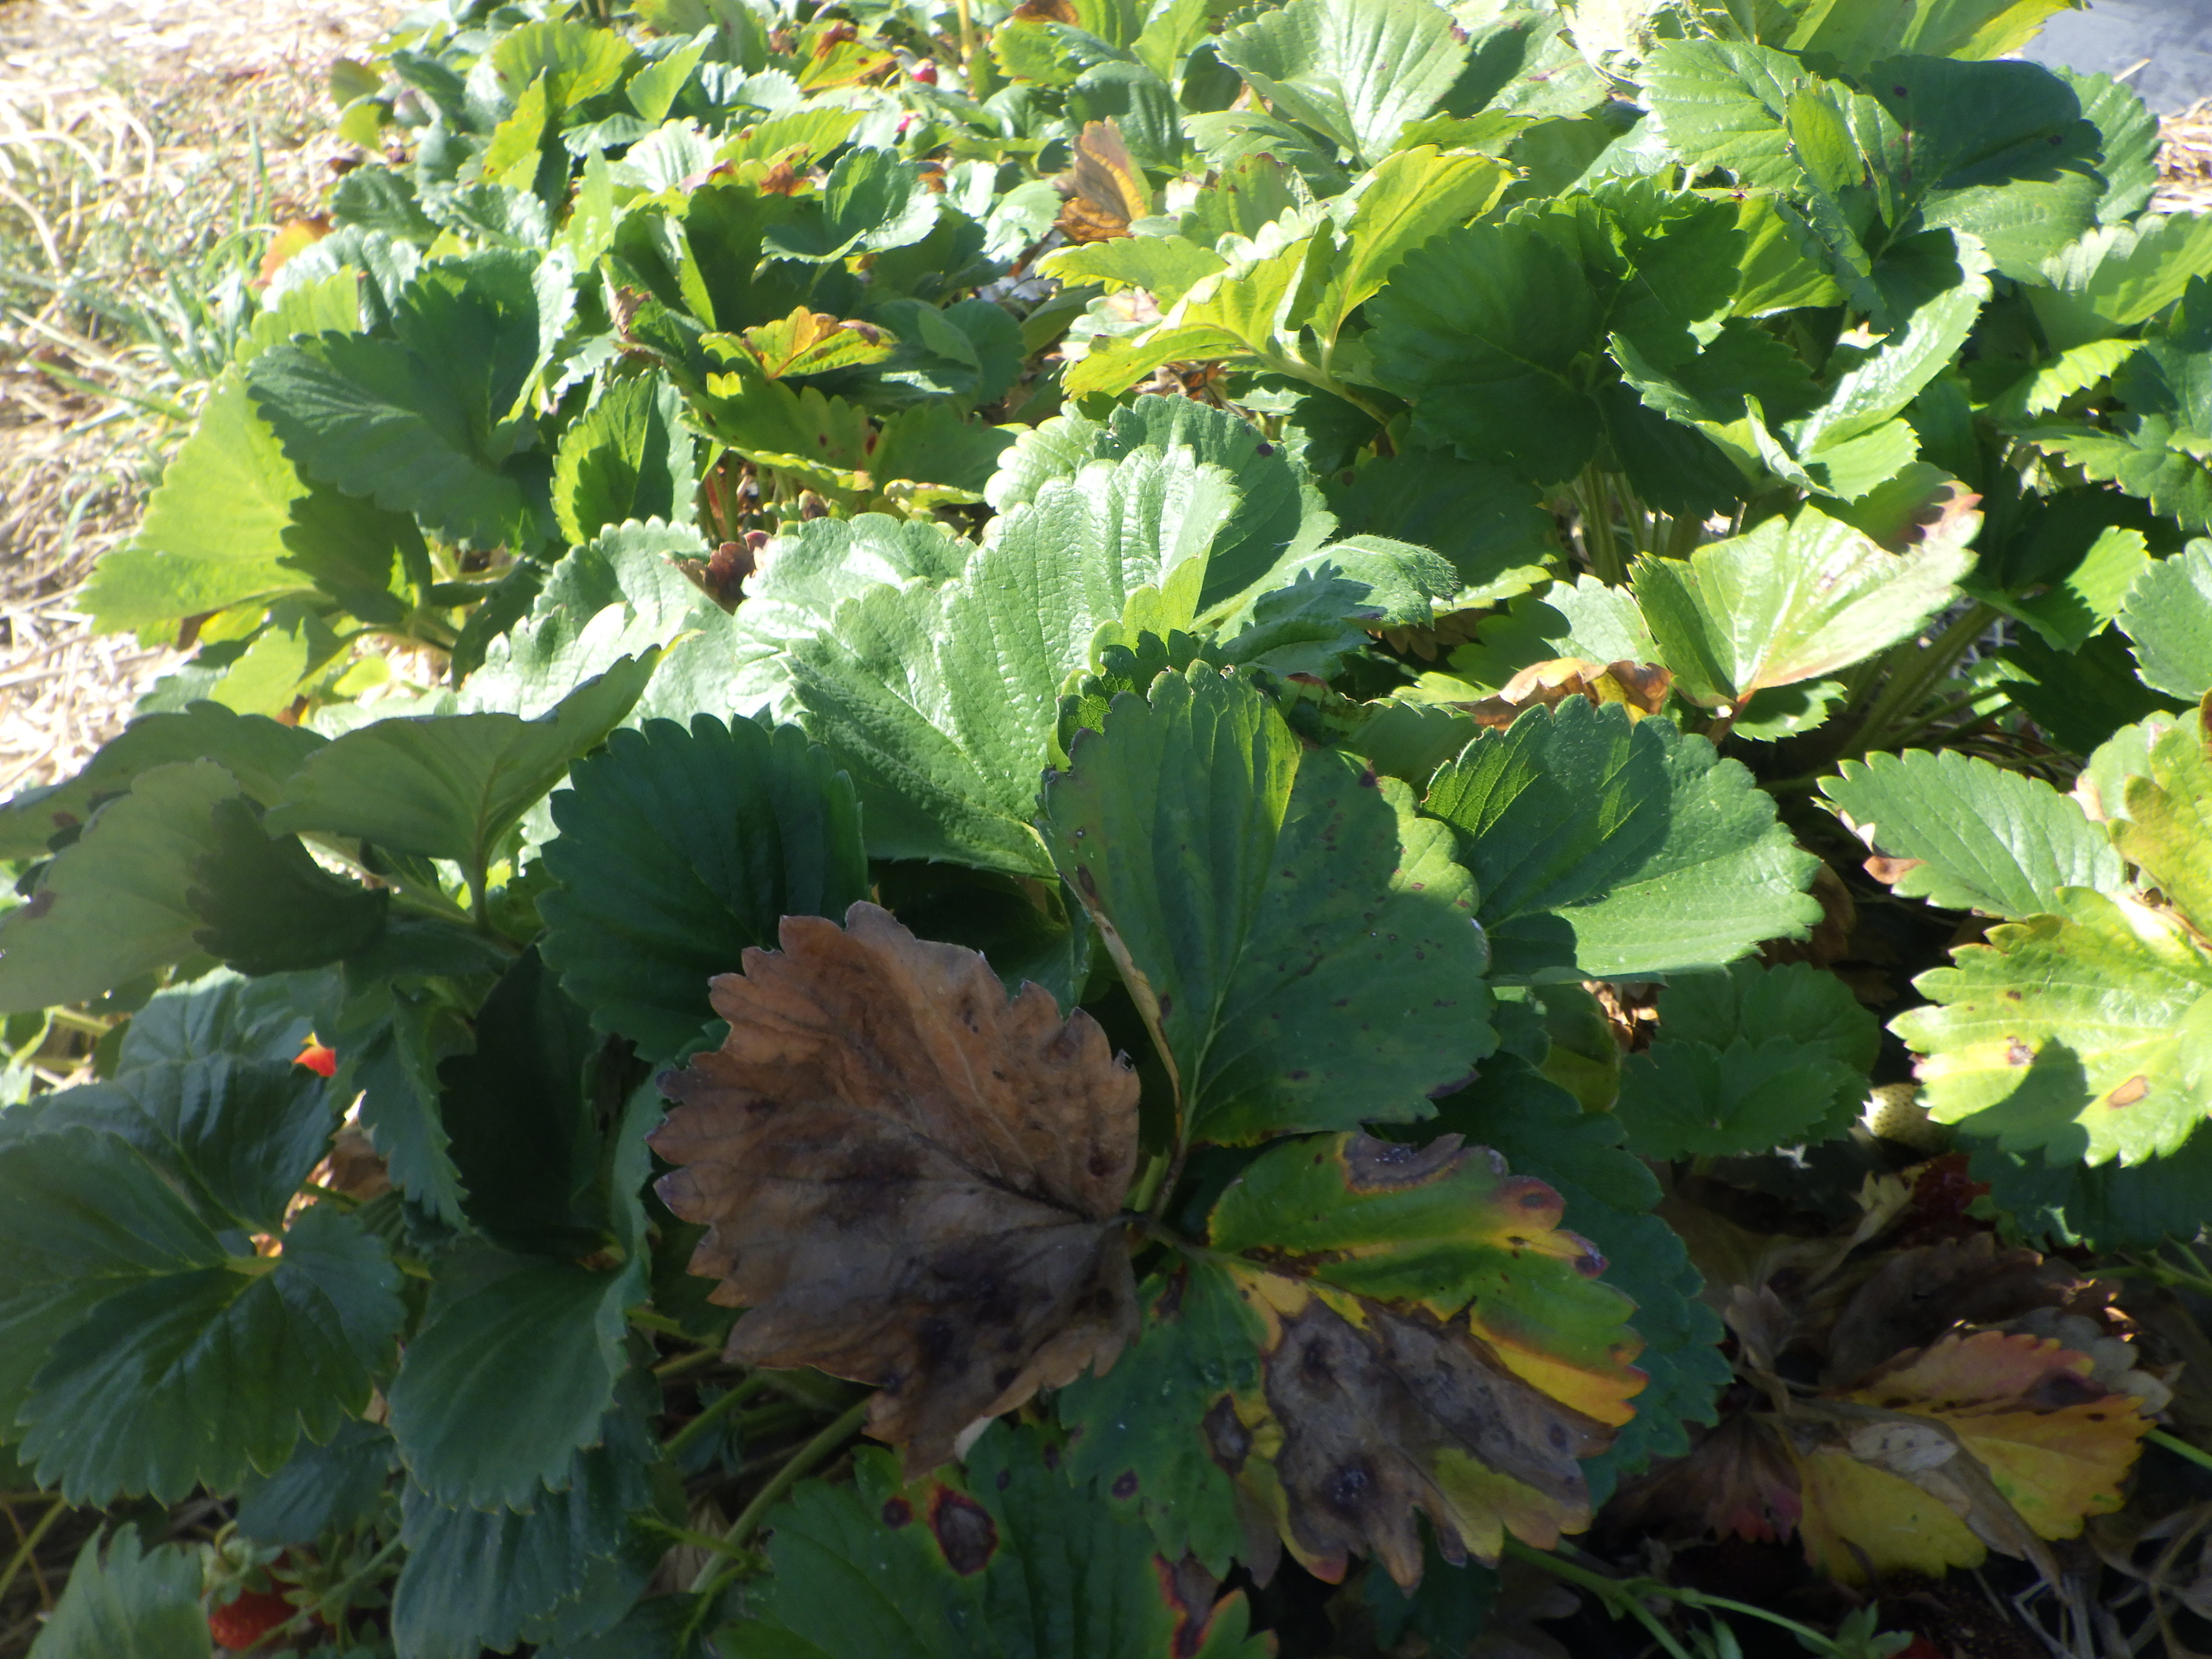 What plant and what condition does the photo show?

strawberry, leaf scorch
